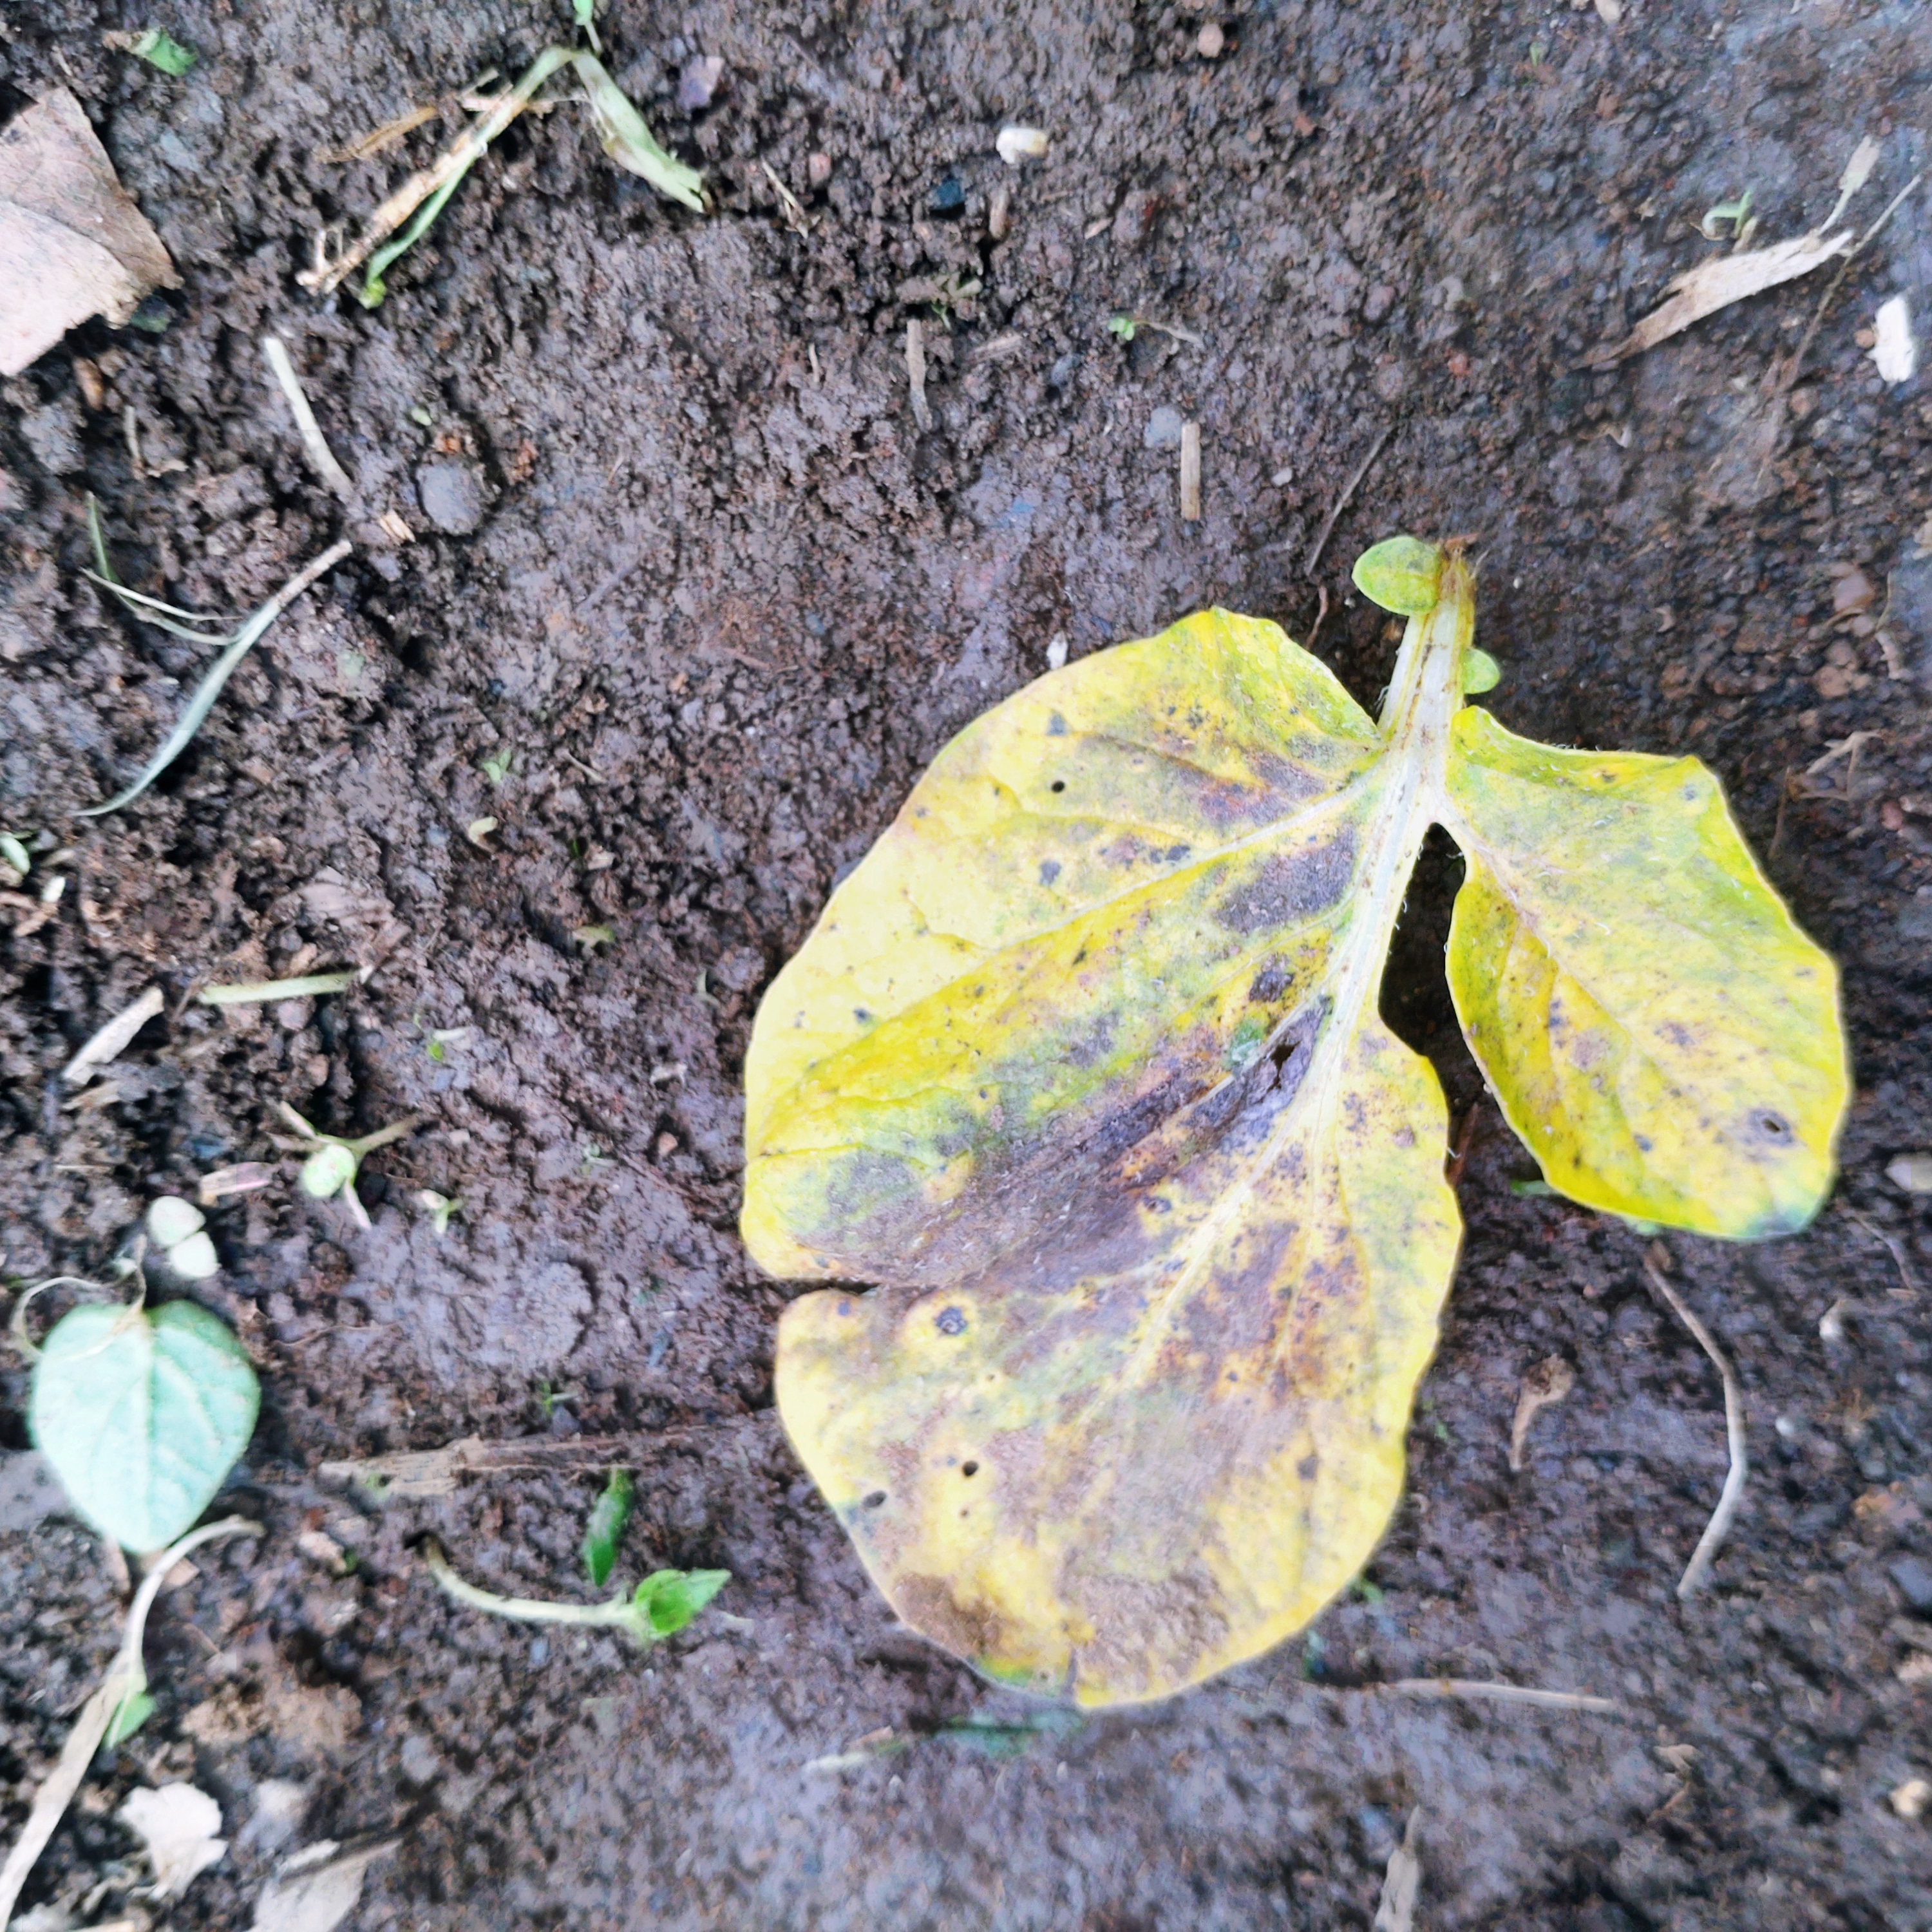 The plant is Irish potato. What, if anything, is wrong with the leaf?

late blight
